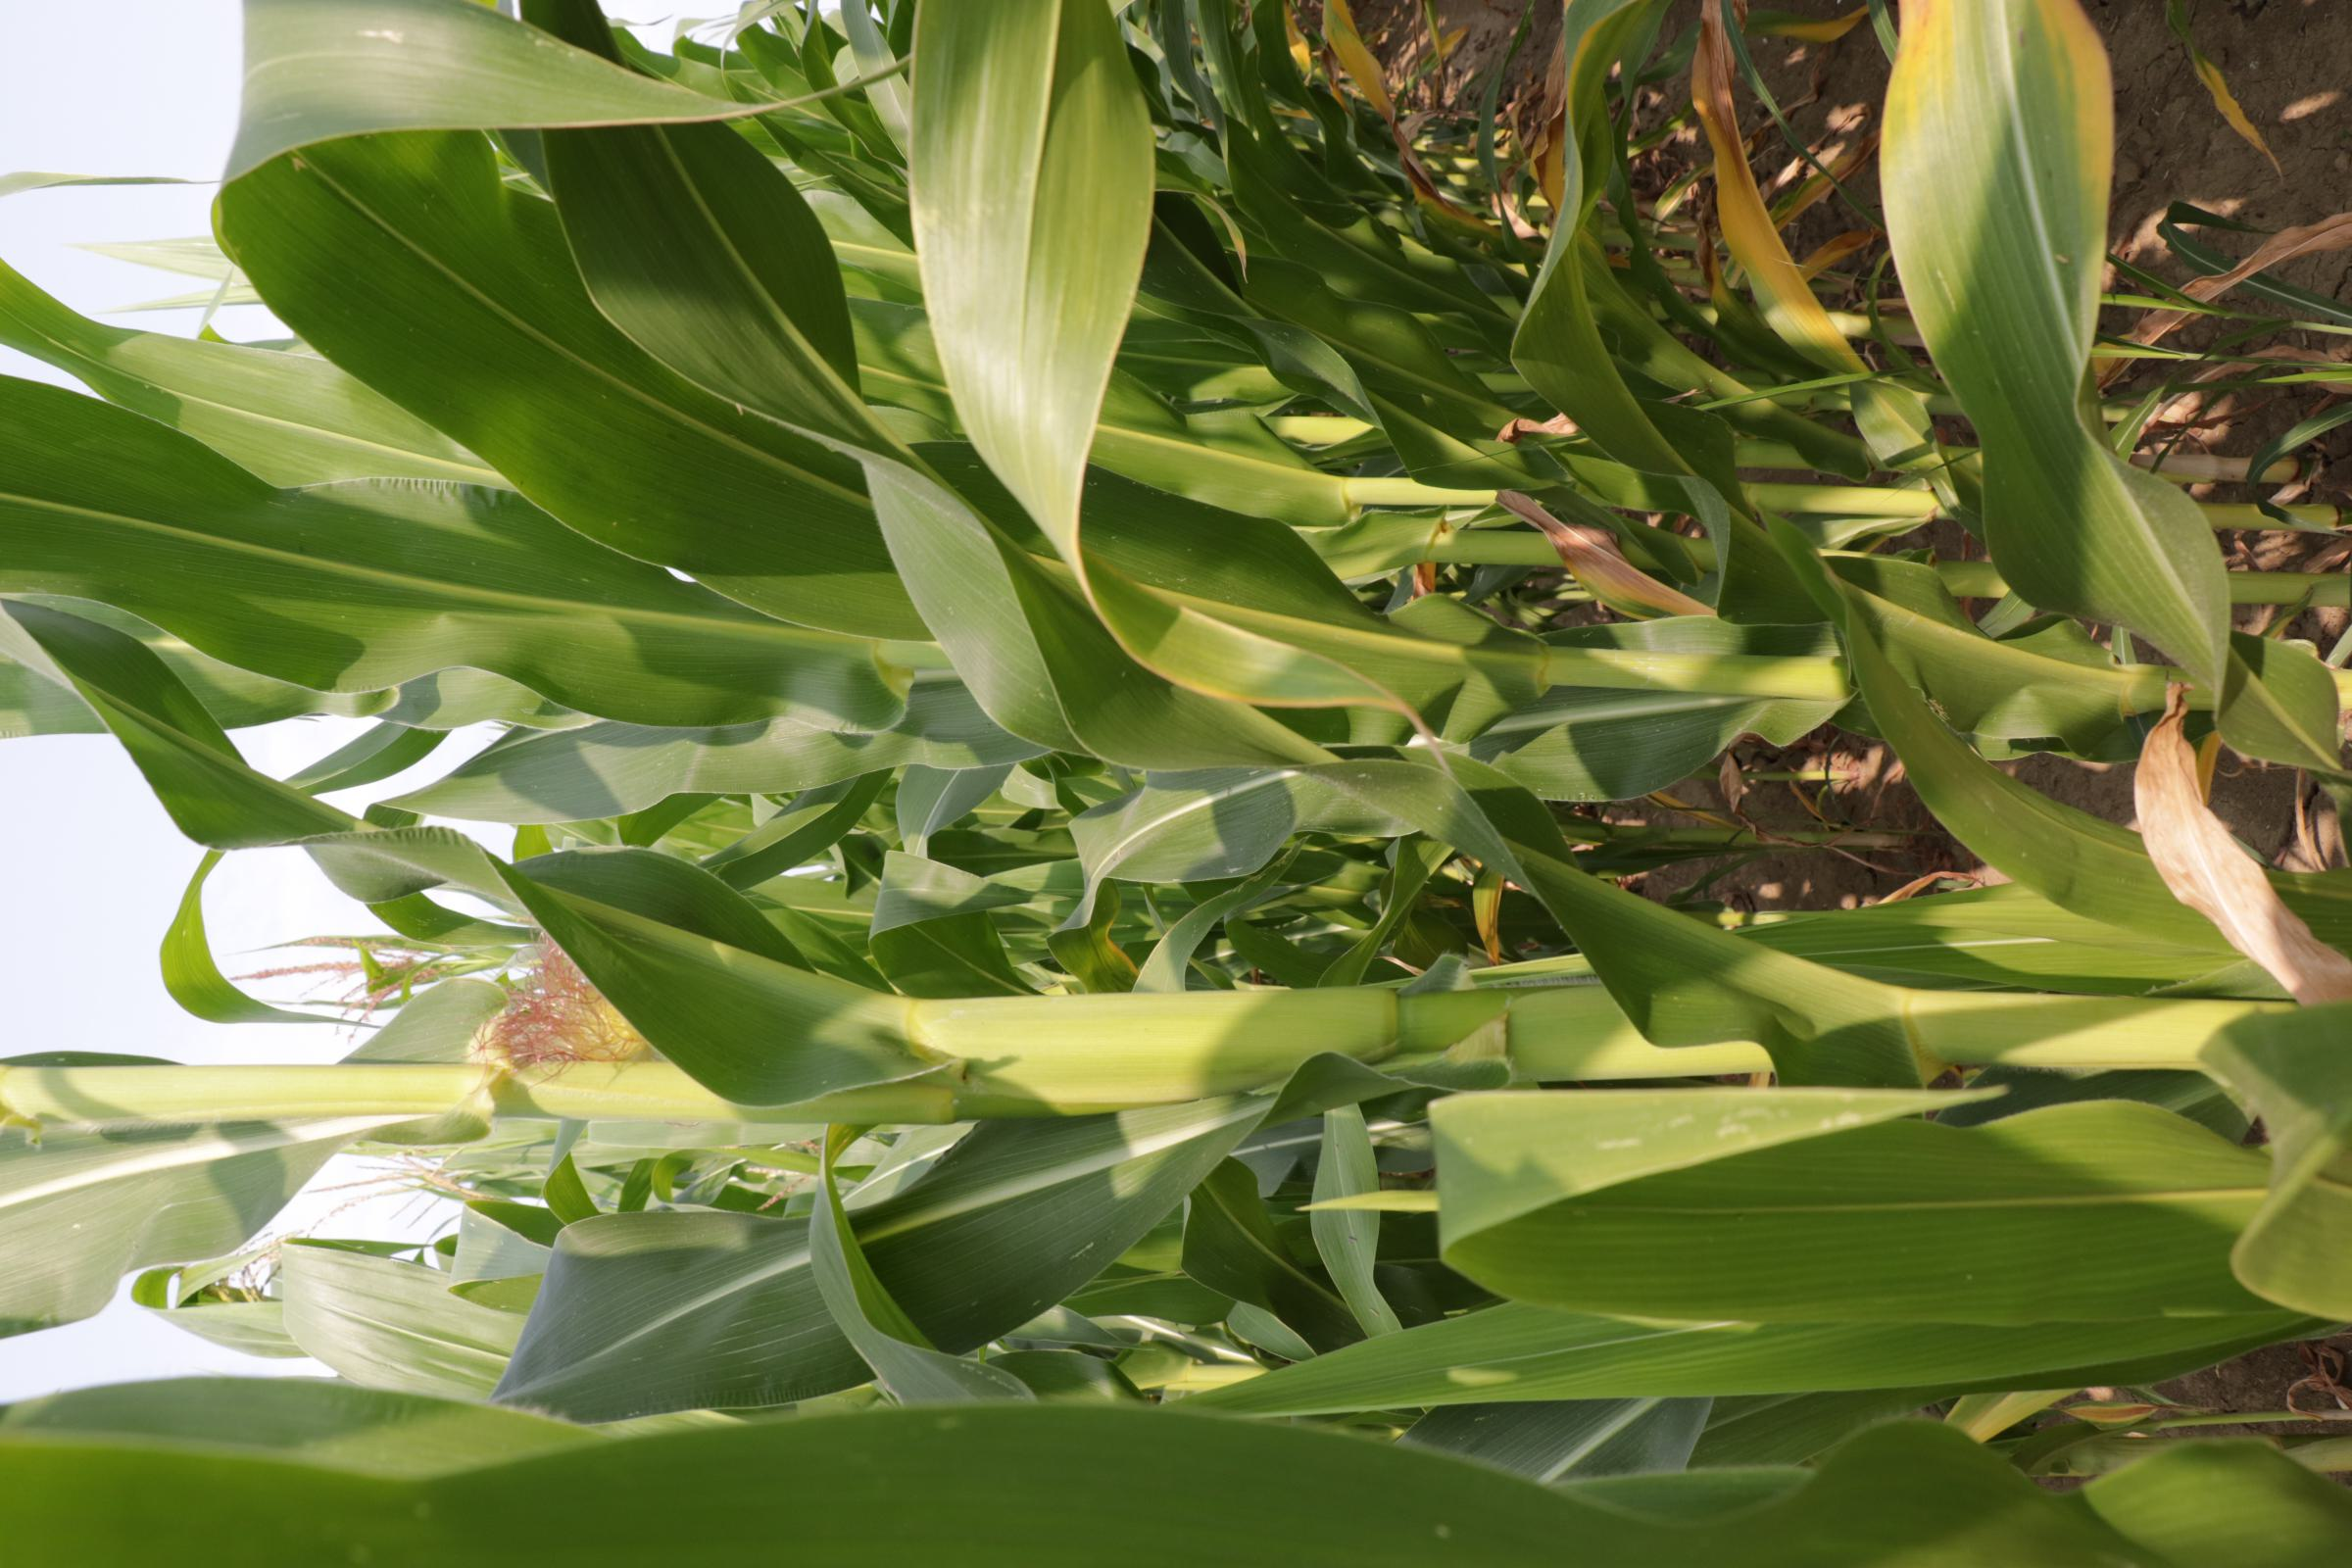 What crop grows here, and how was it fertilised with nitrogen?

maize, full nitrogen fertilisation
